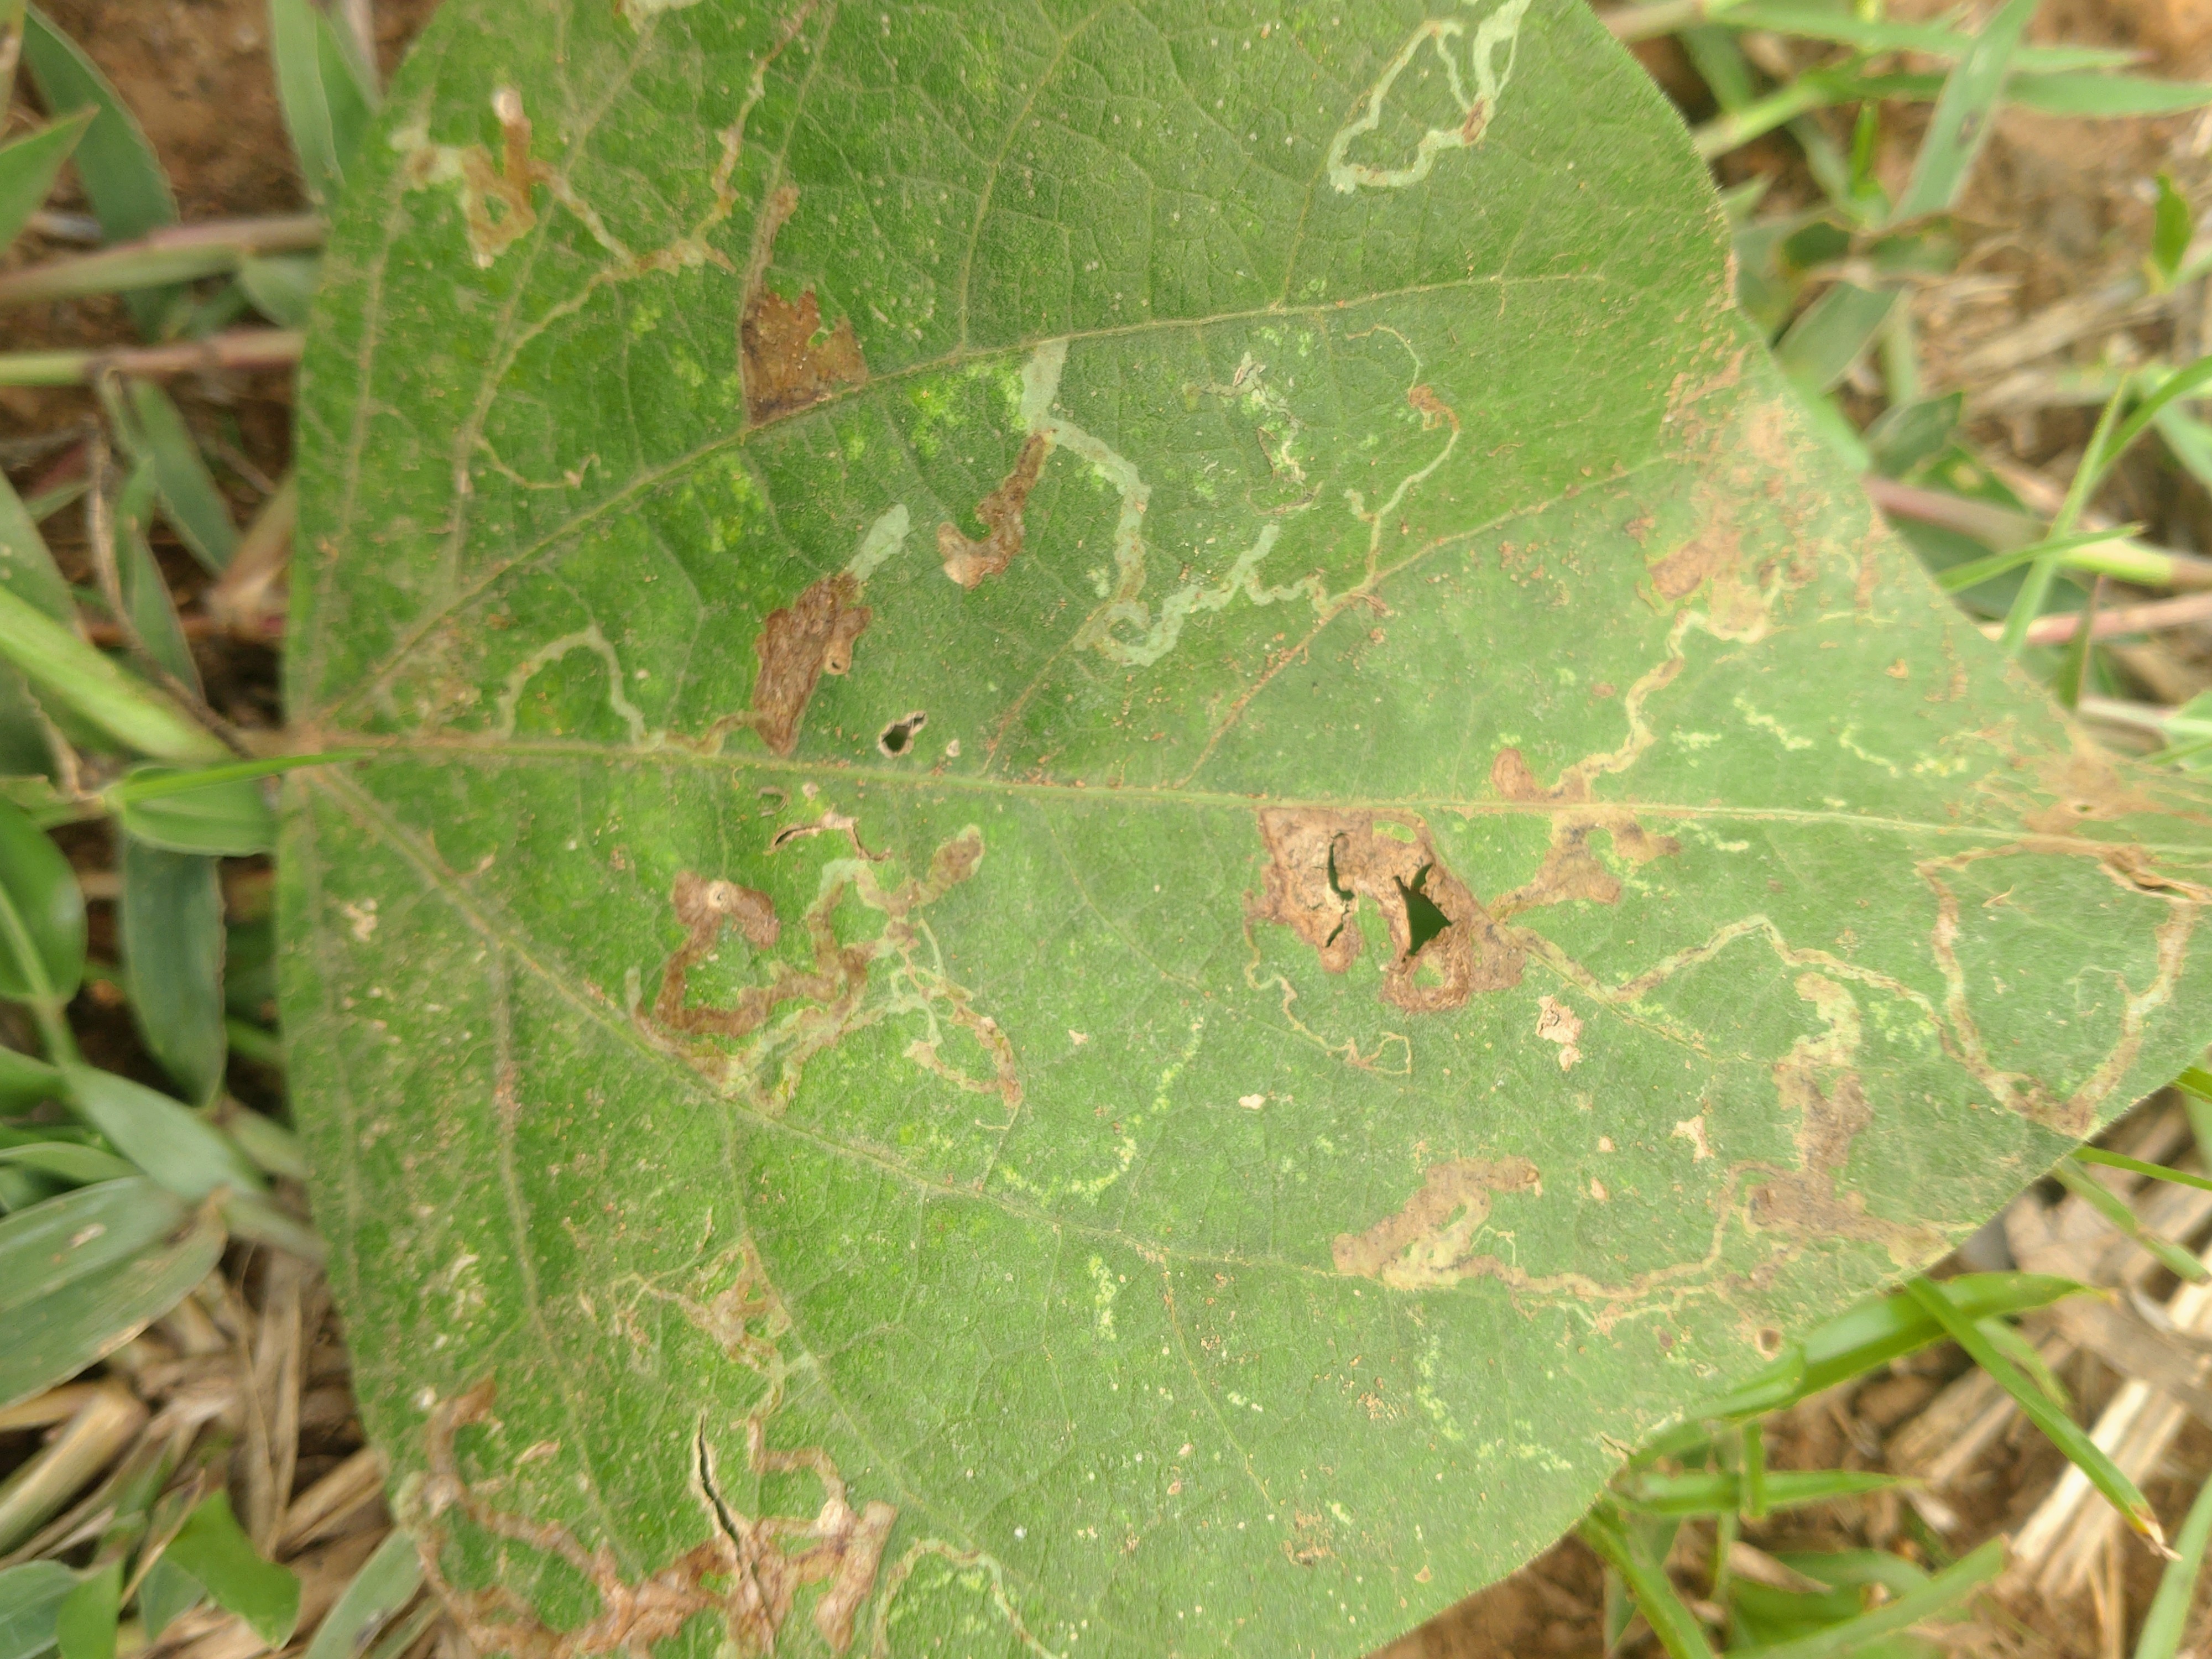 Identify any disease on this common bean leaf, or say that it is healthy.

anthracnose
